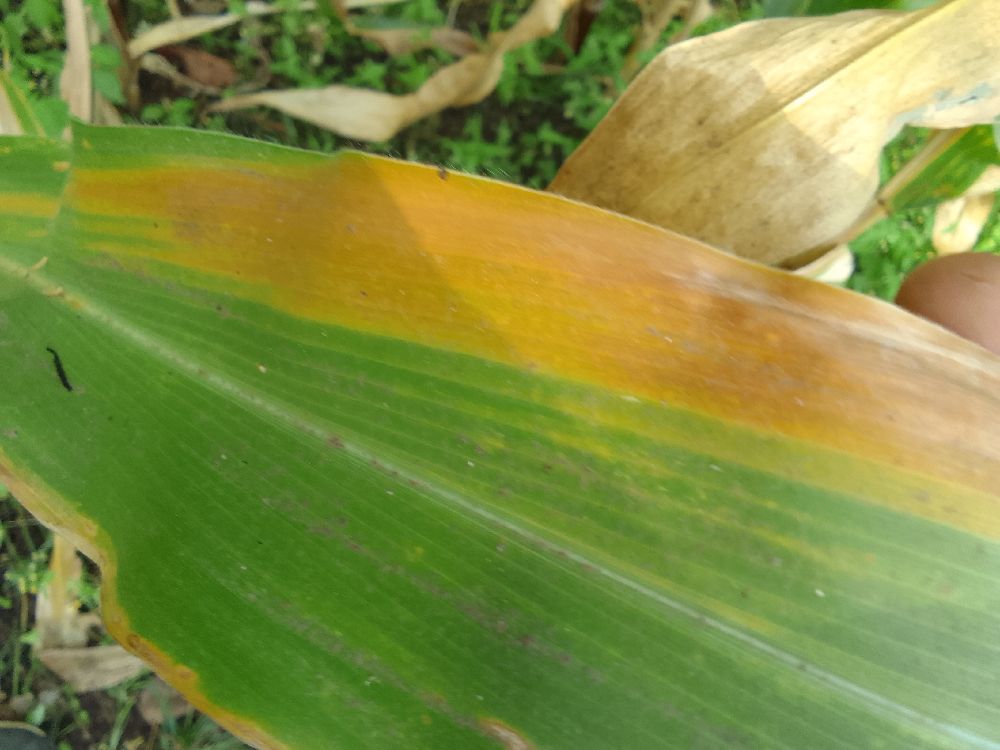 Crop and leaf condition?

maize, maize lethal necrosis
